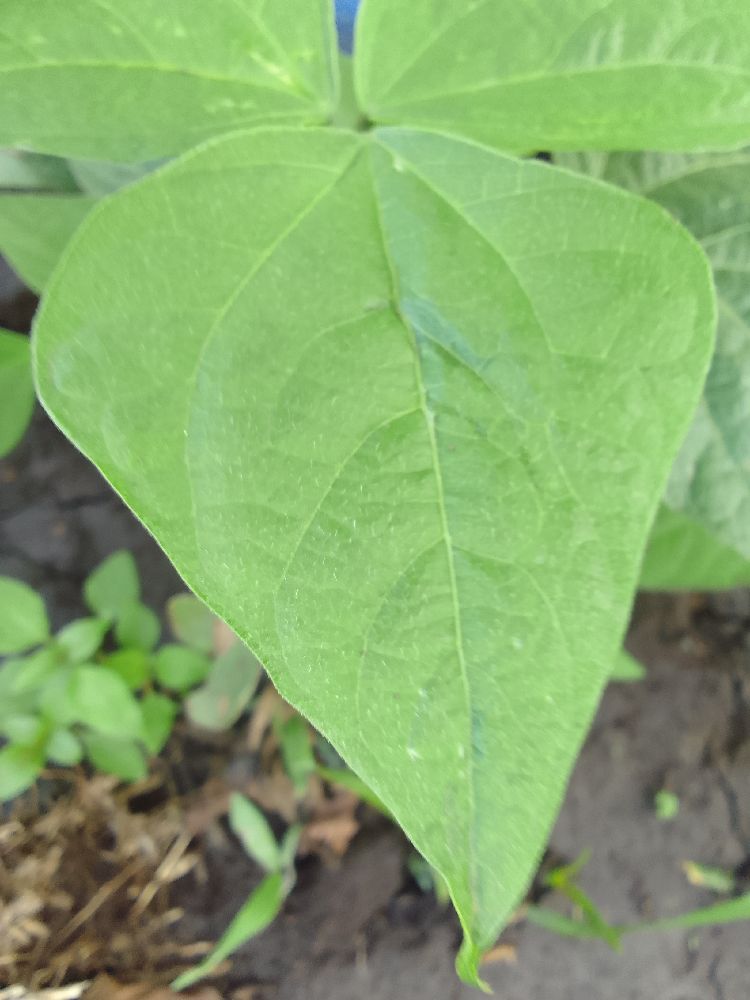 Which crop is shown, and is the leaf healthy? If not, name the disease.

common bean, healthy
